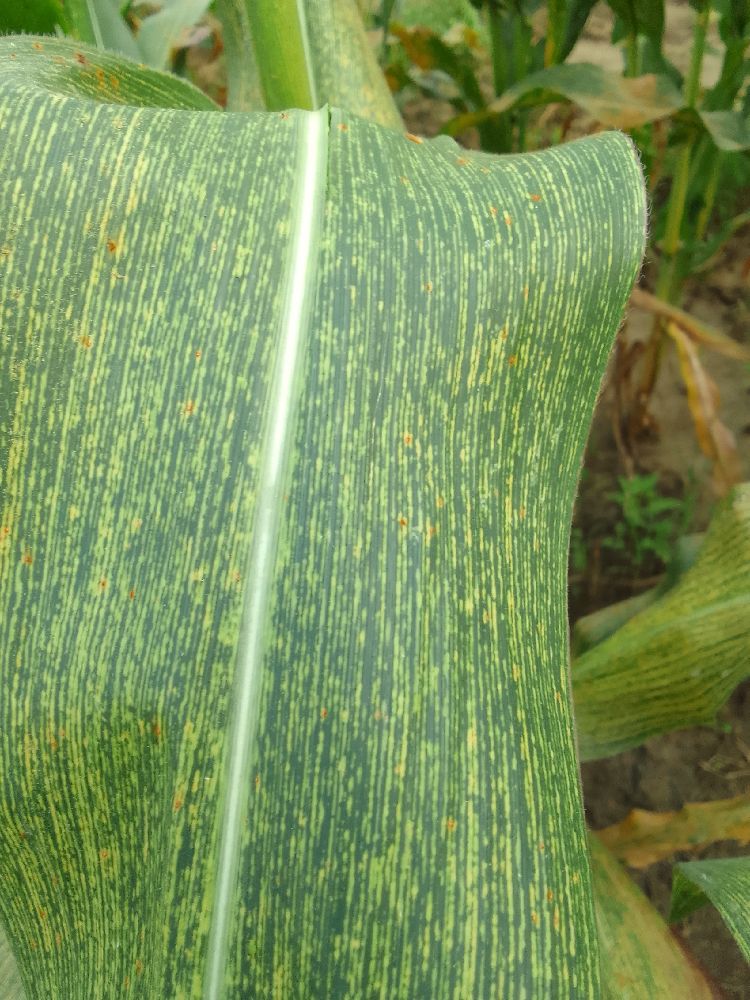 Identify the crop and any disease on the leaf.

maize, maize streak virus
